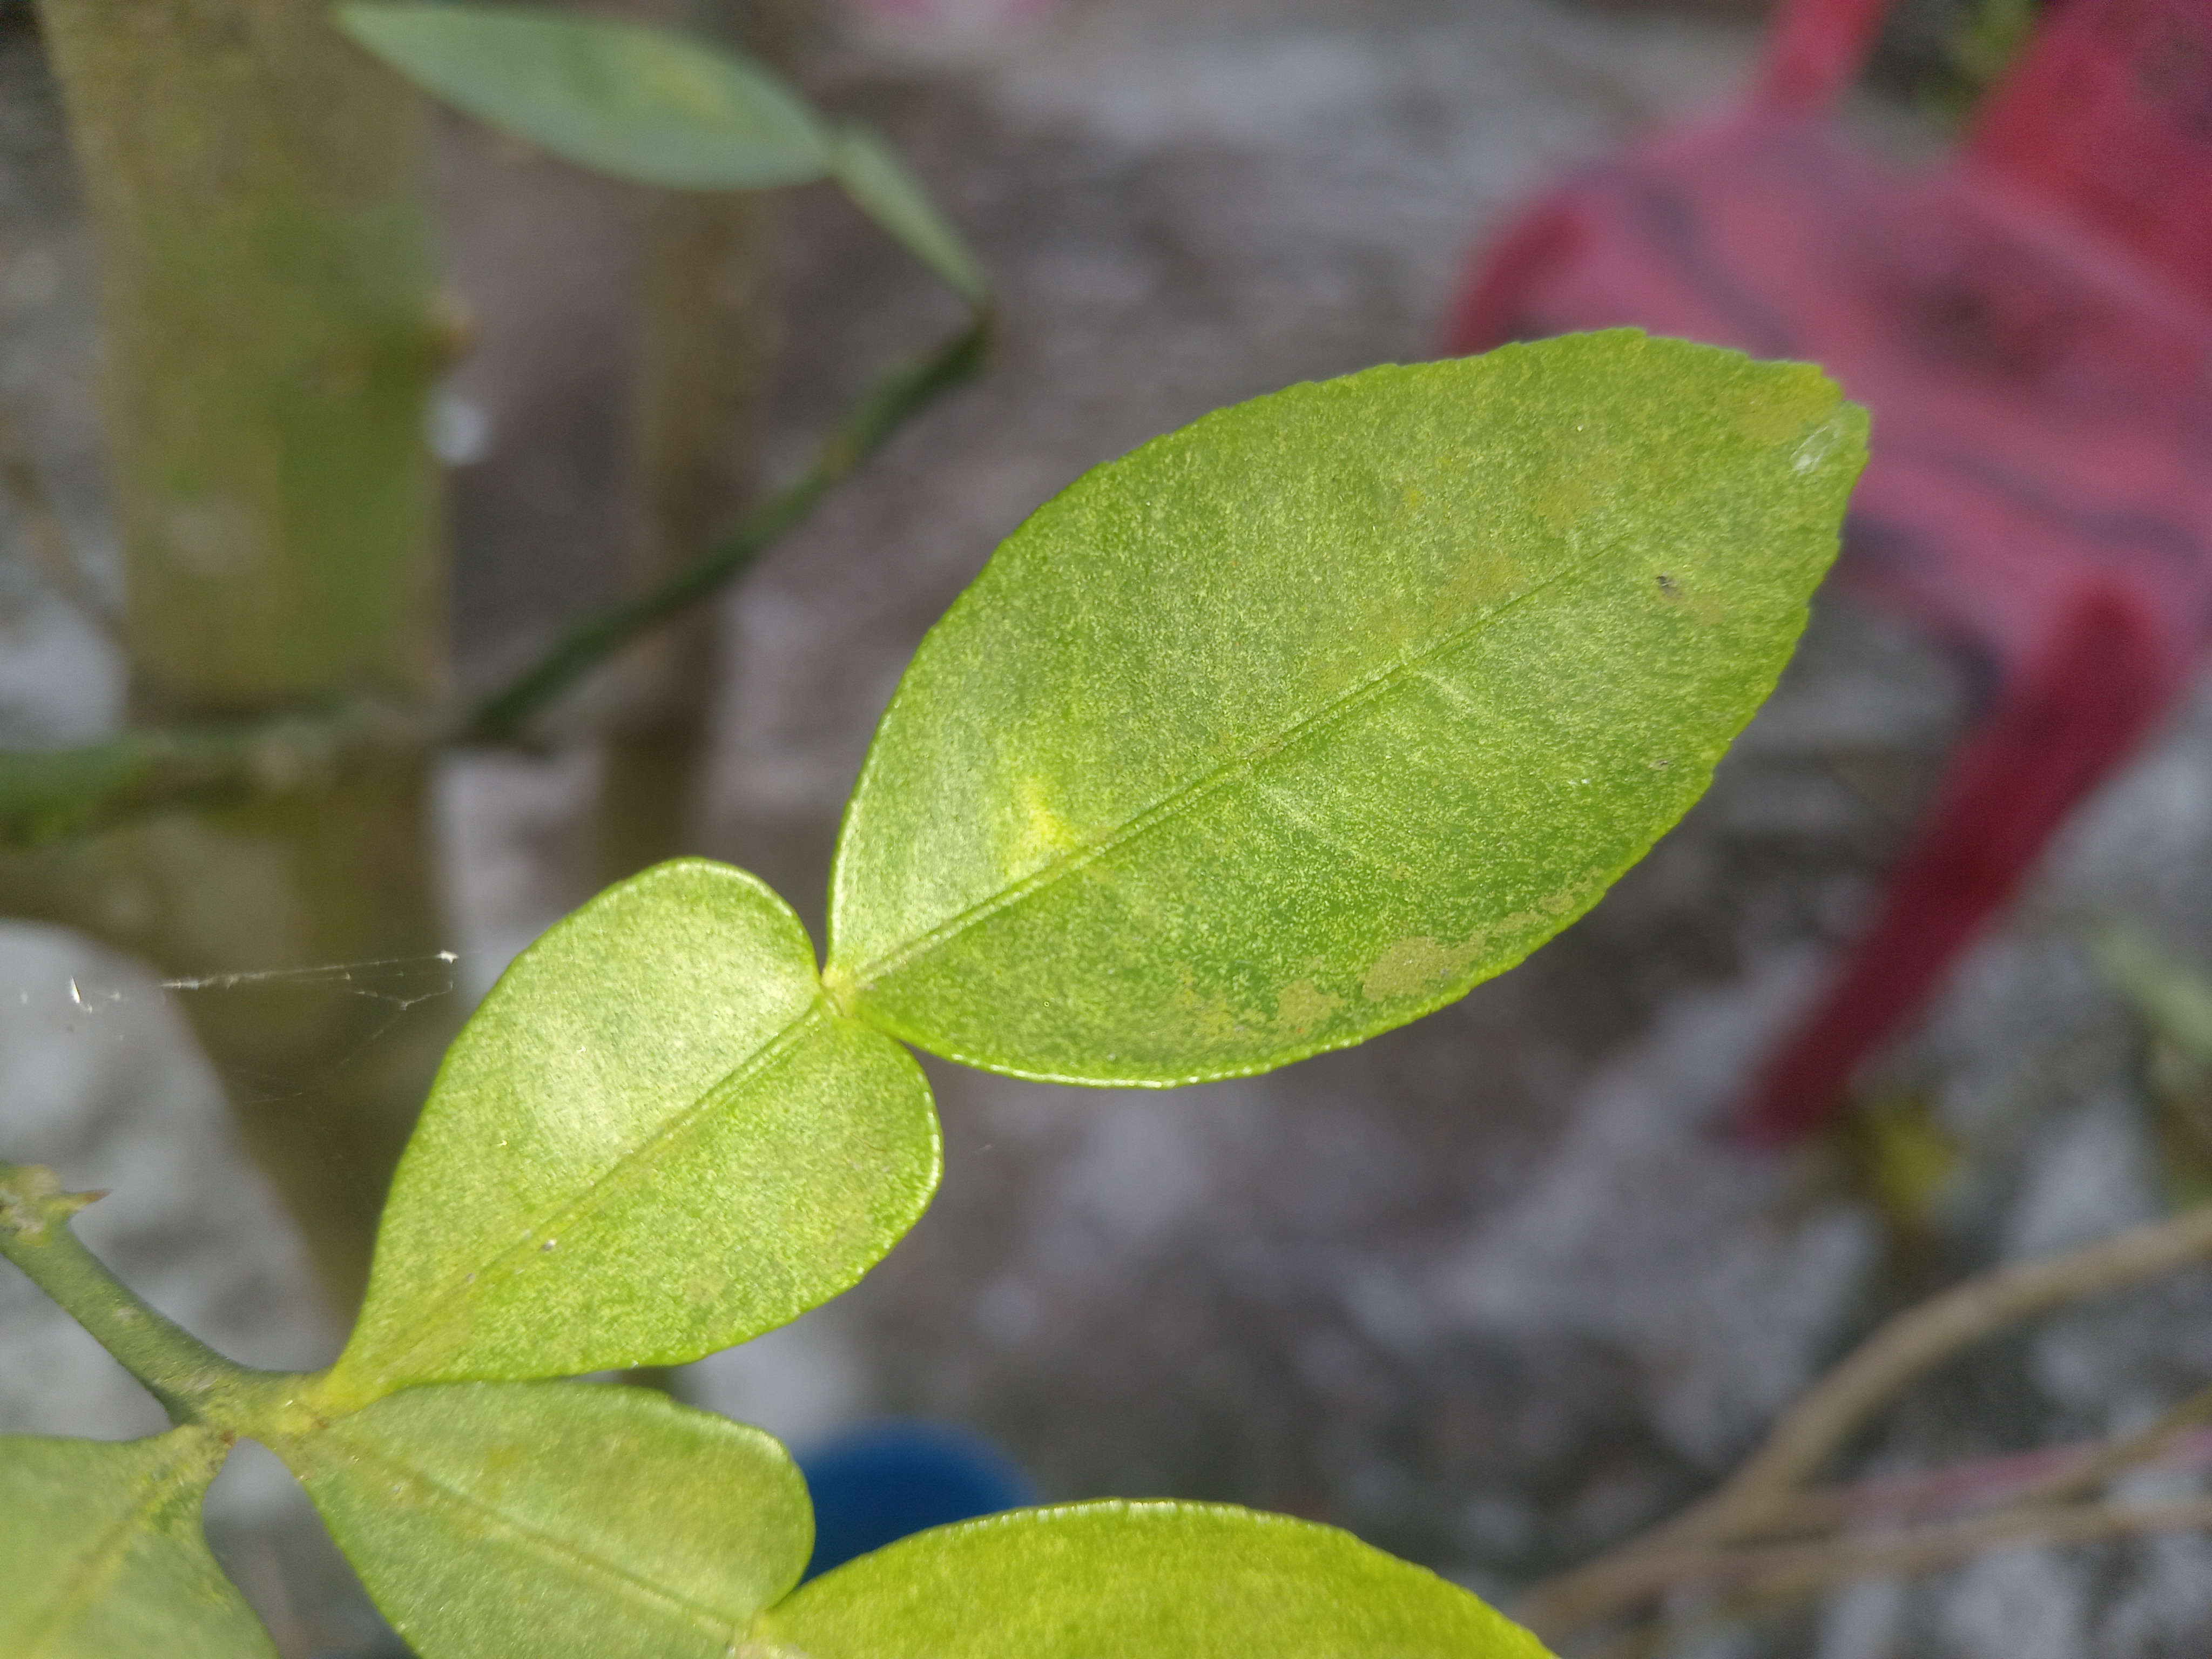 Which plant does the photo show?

lemon
